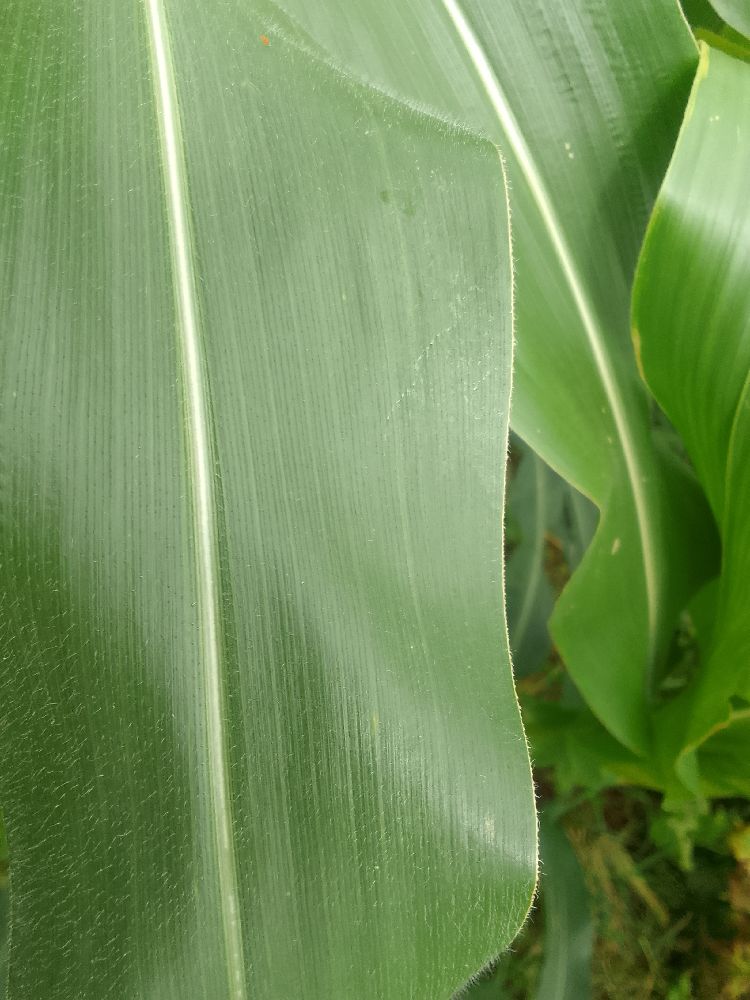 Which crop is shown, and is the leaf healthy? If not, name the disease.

maize, healthy
